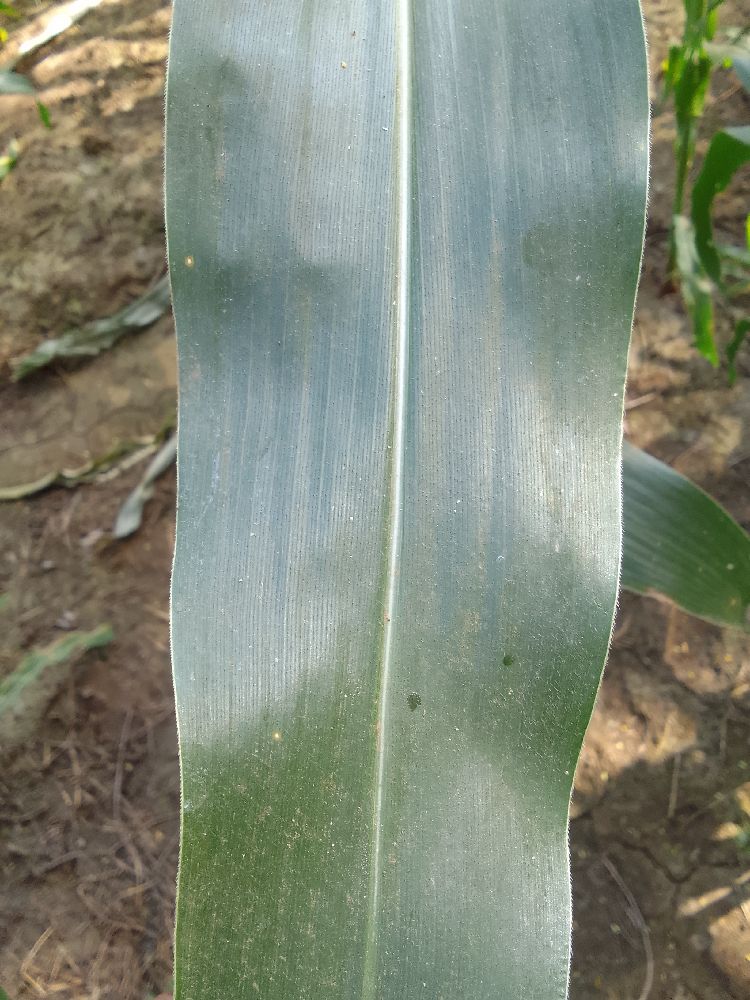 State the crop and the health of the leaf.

maize, healthy
